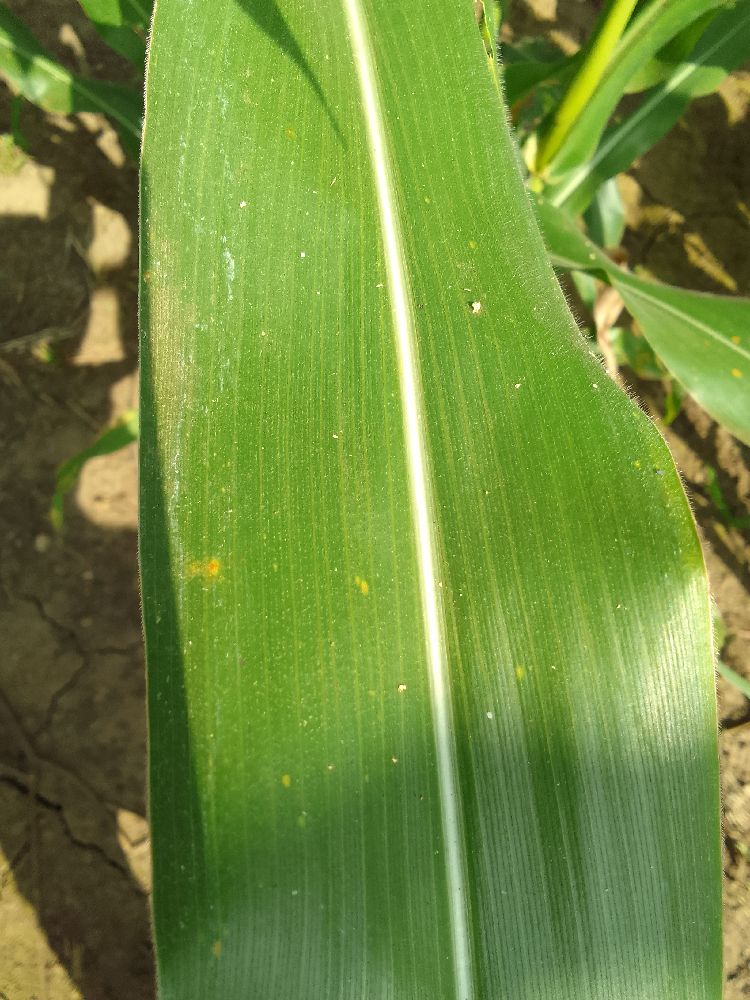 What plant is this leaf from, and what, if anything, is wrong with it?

maize, healthy
